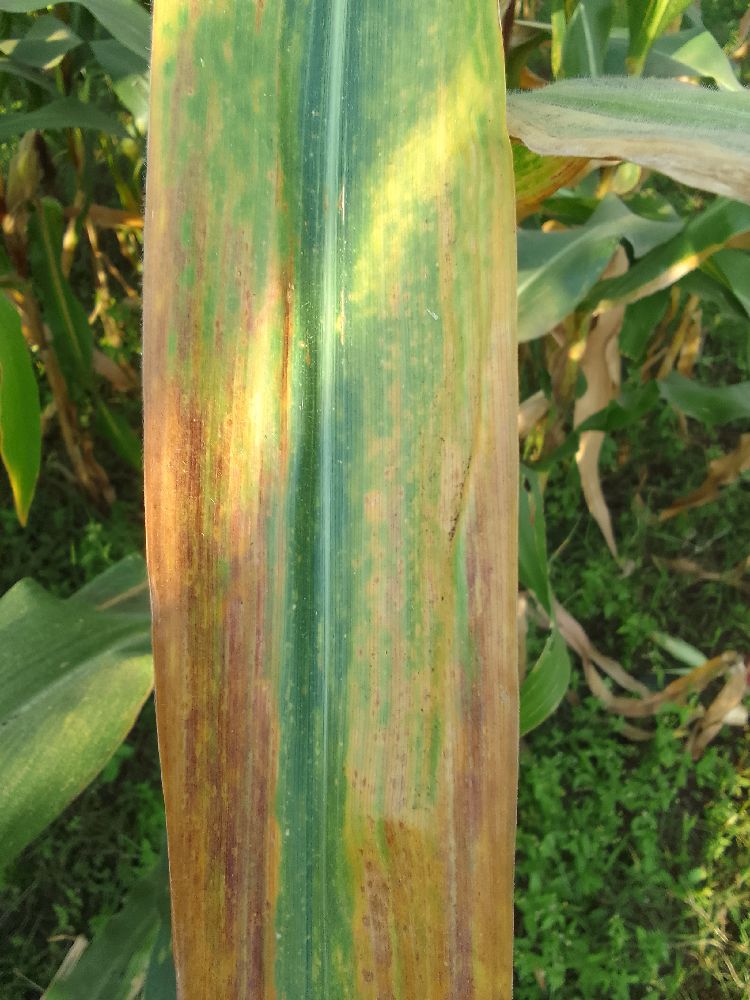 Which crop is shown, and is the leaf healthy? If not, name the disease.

maize, maize lethal necrosis
